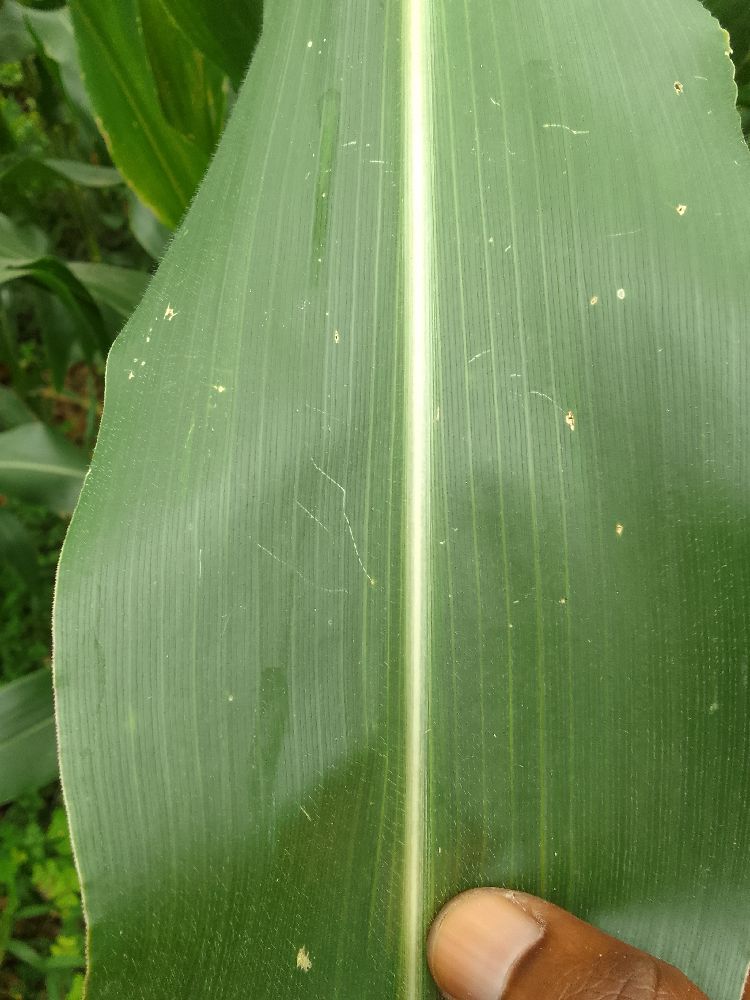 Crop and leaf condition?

maize, healthy
